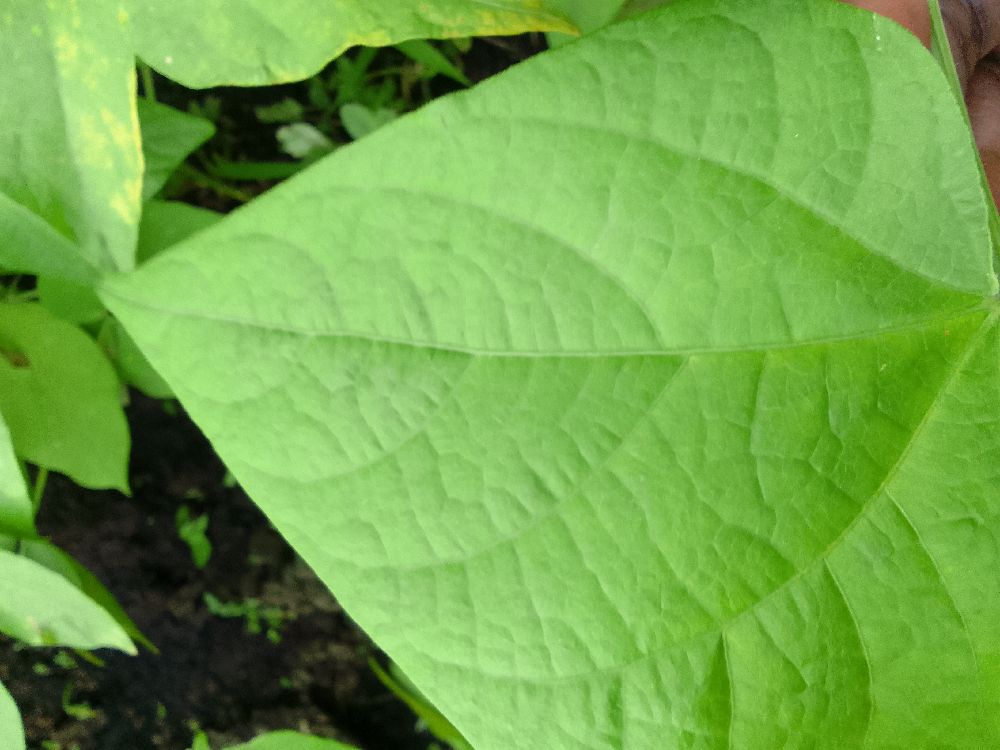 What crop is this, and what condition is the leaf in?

common bean, healthy
